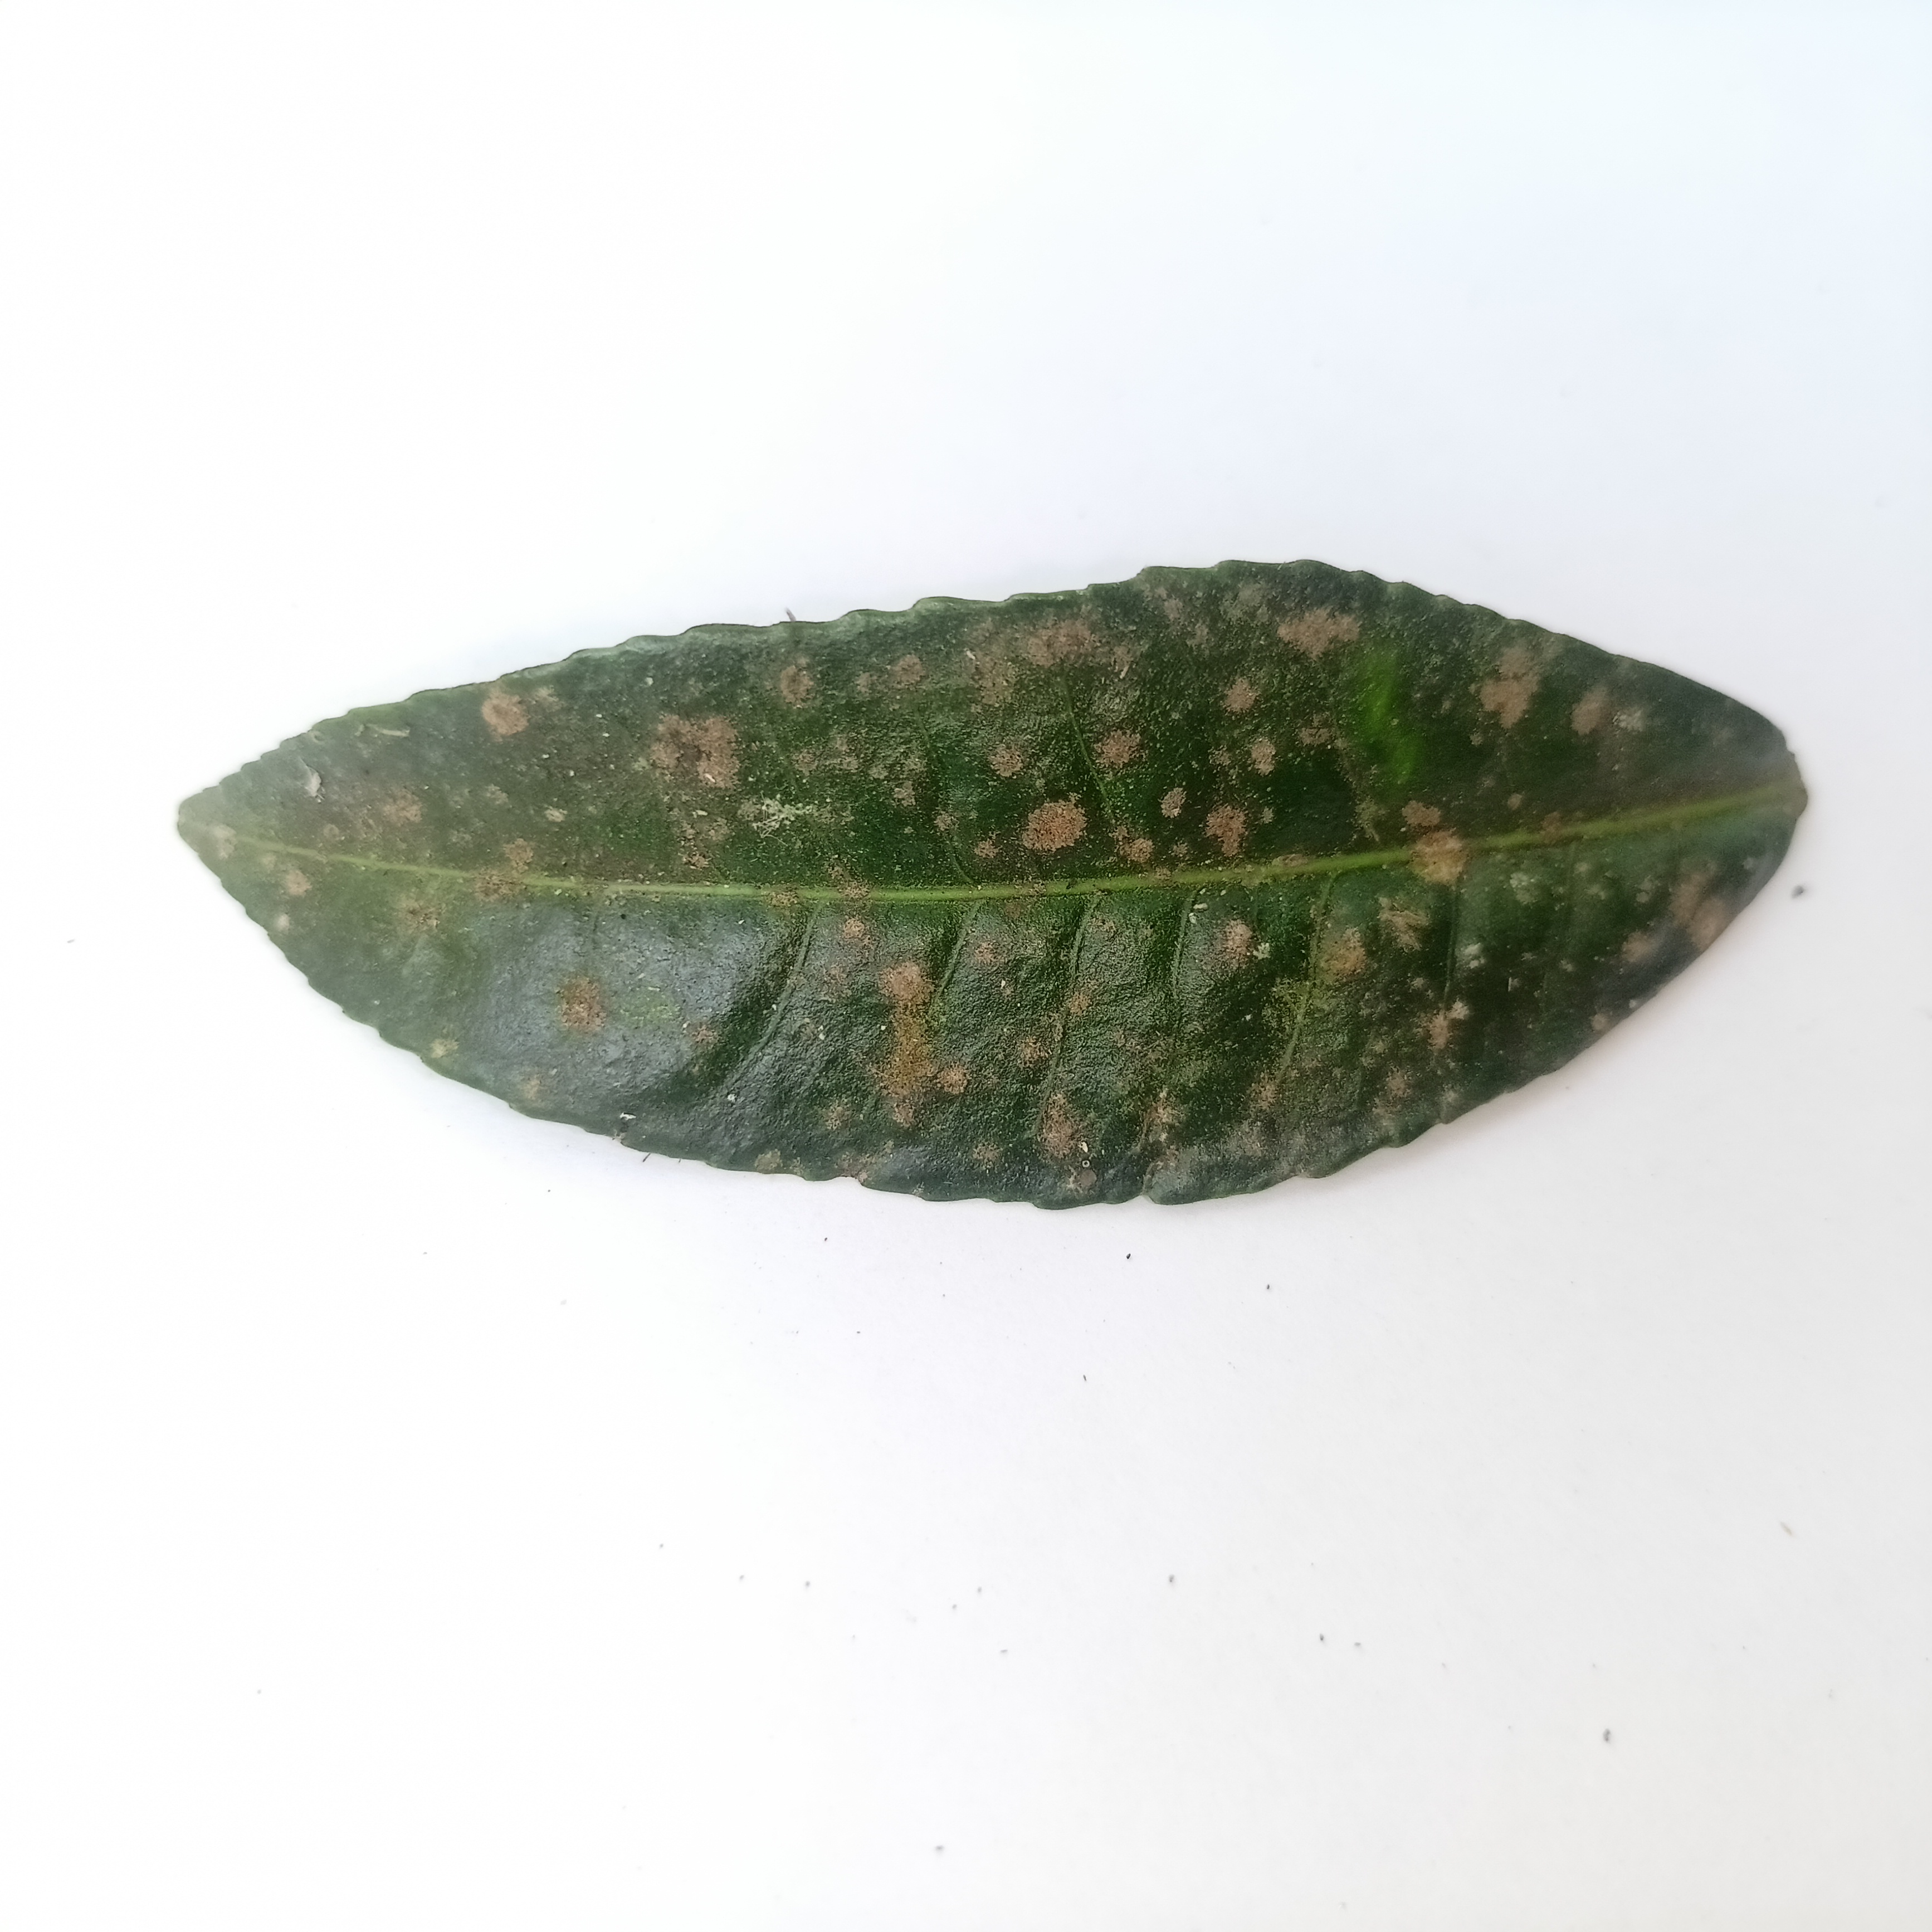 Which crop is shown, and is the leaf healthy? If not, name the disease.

tea, algal leaf
